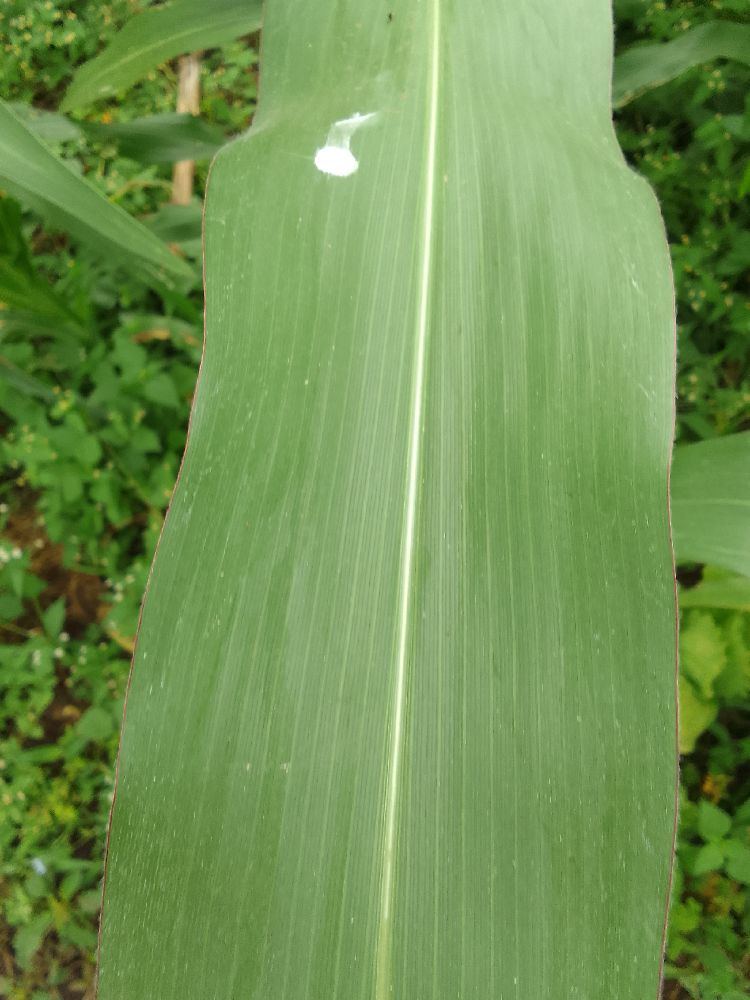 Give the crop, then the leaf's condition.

maize, healthy
